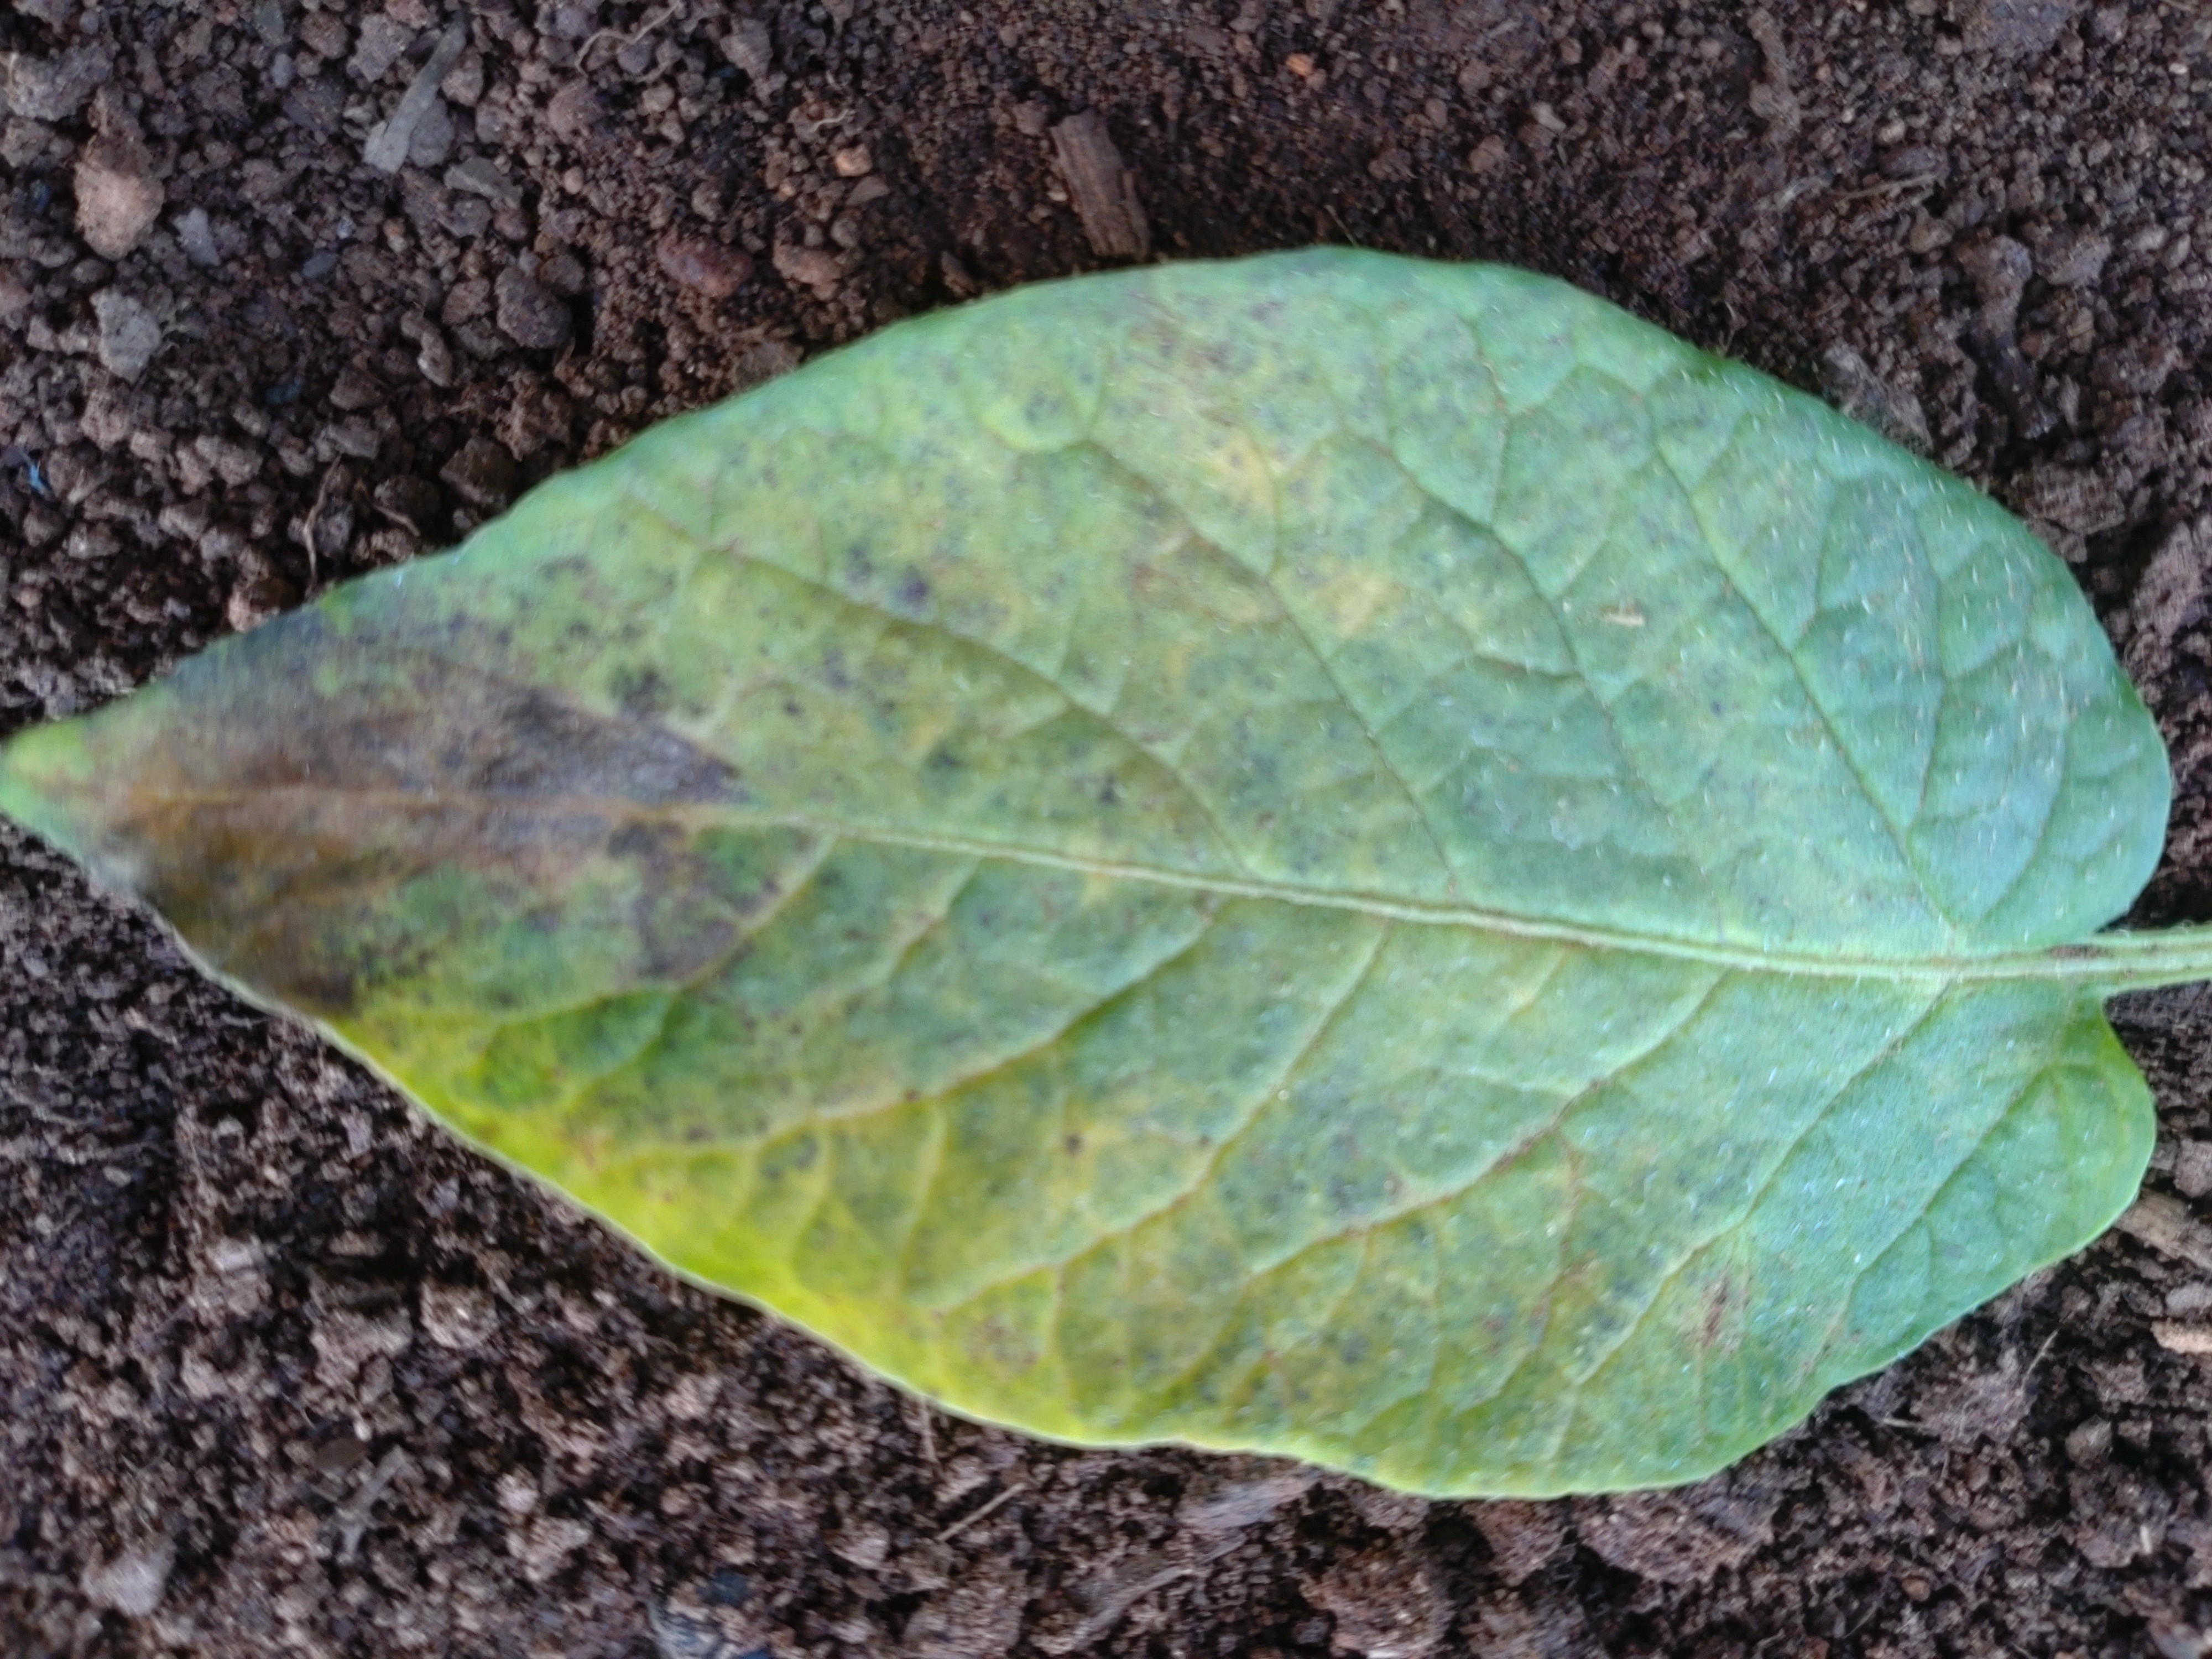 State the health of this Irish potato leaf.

late blight
